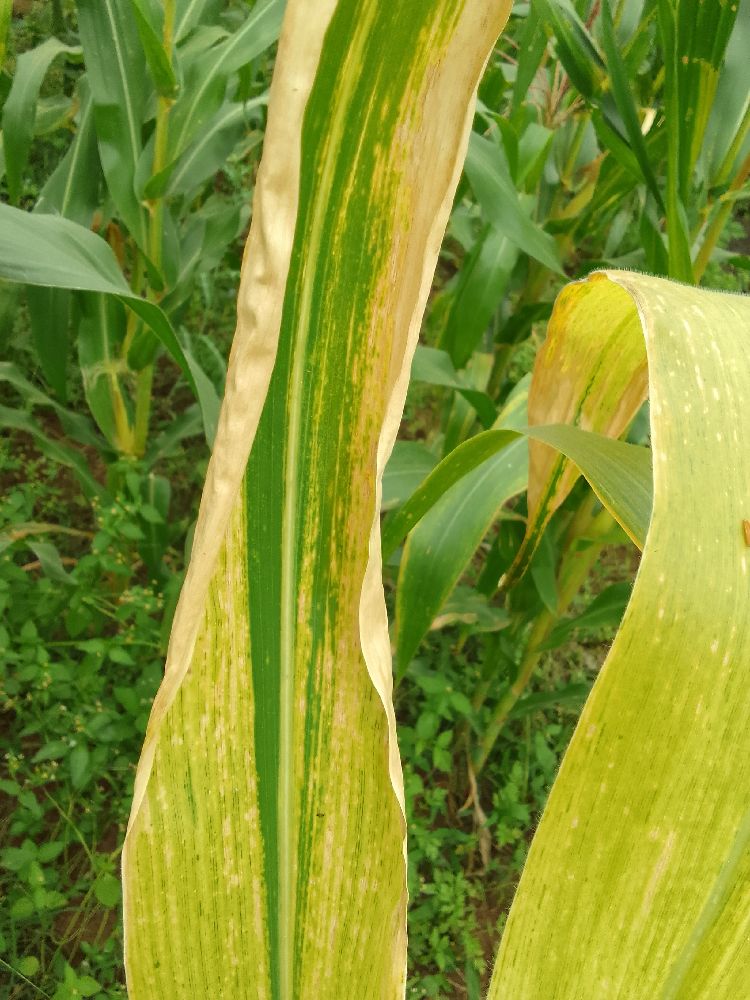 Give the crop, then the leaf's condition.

maize, maize lethal necrosis
